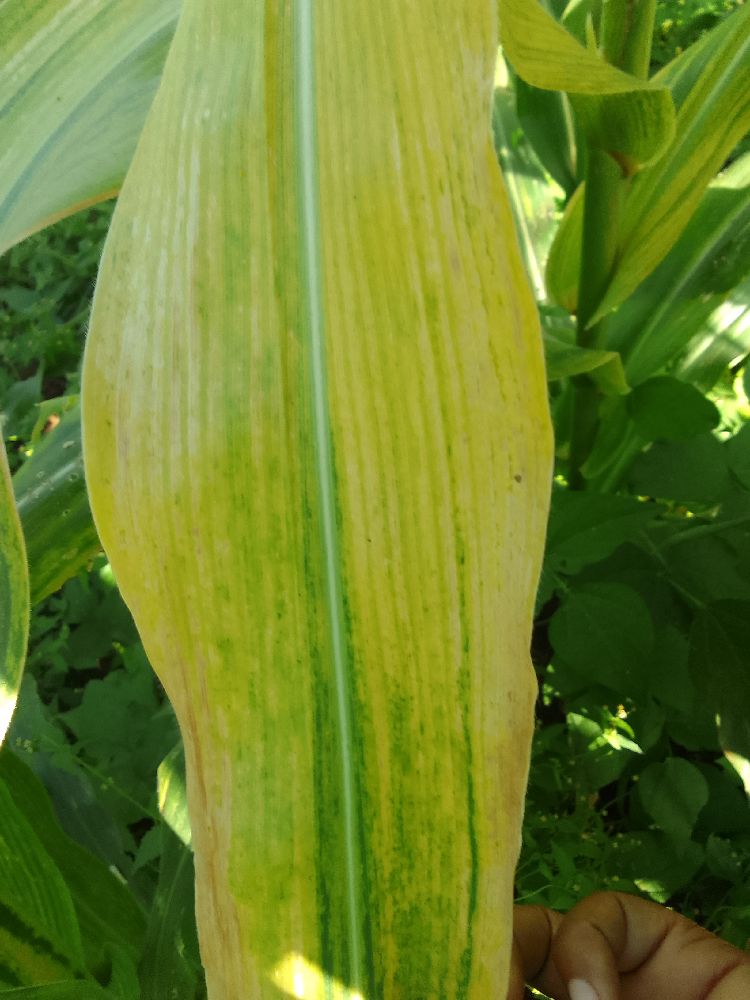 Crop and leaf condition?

maize, maize lethal necrosis
